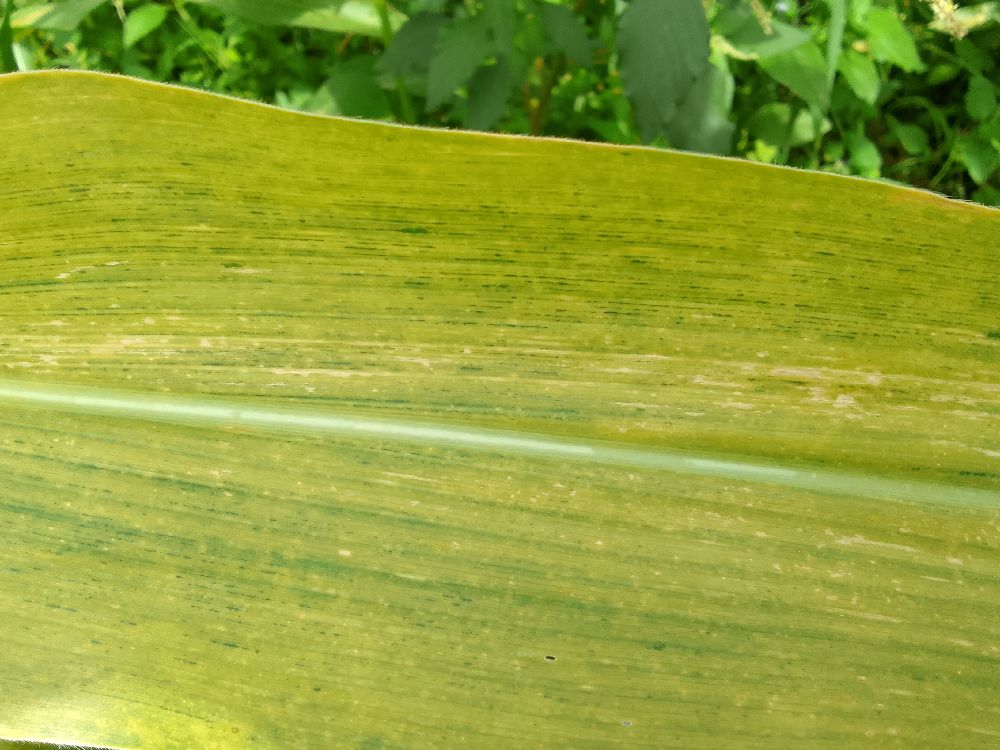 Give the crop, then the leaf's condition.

maize, maize lethal necrosis
